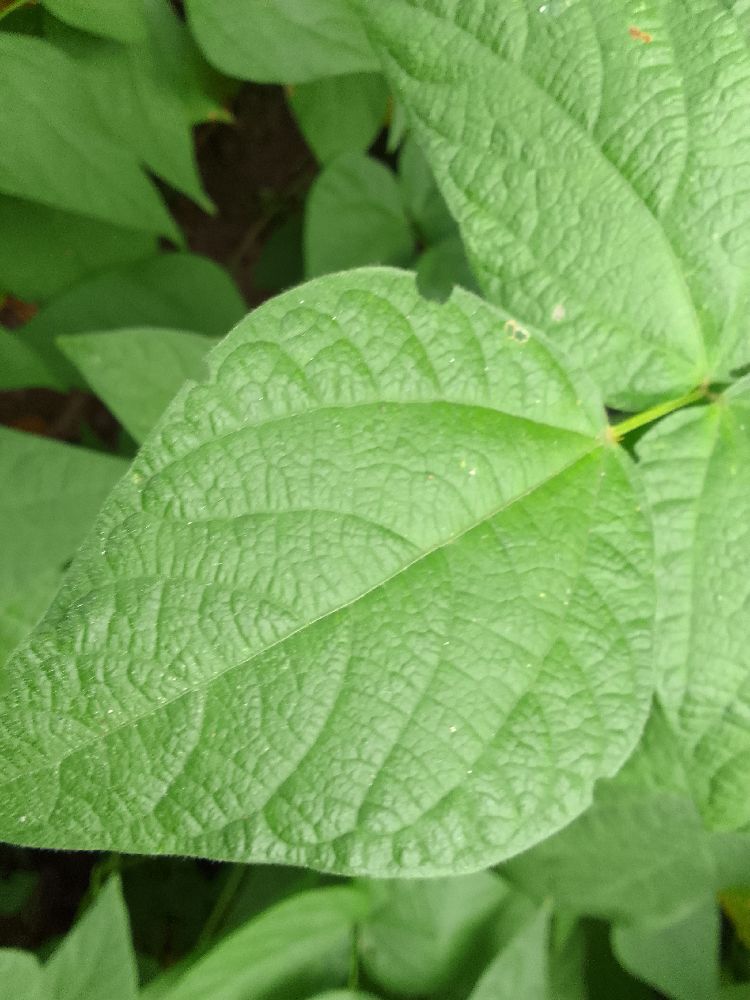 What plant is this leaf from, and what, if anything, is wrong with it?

common bean, healthy
